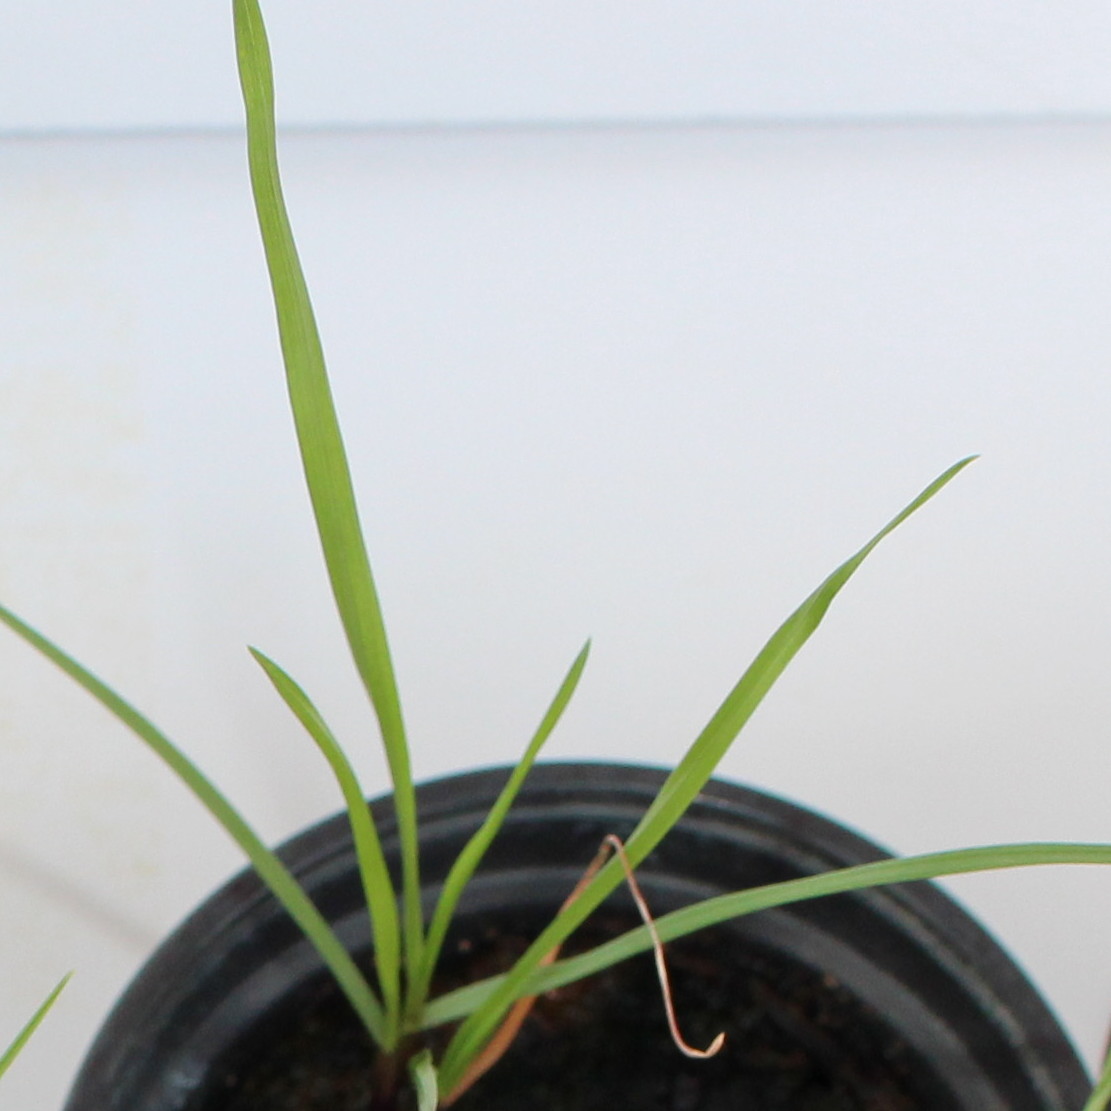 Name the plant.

Lolium multiflorum
